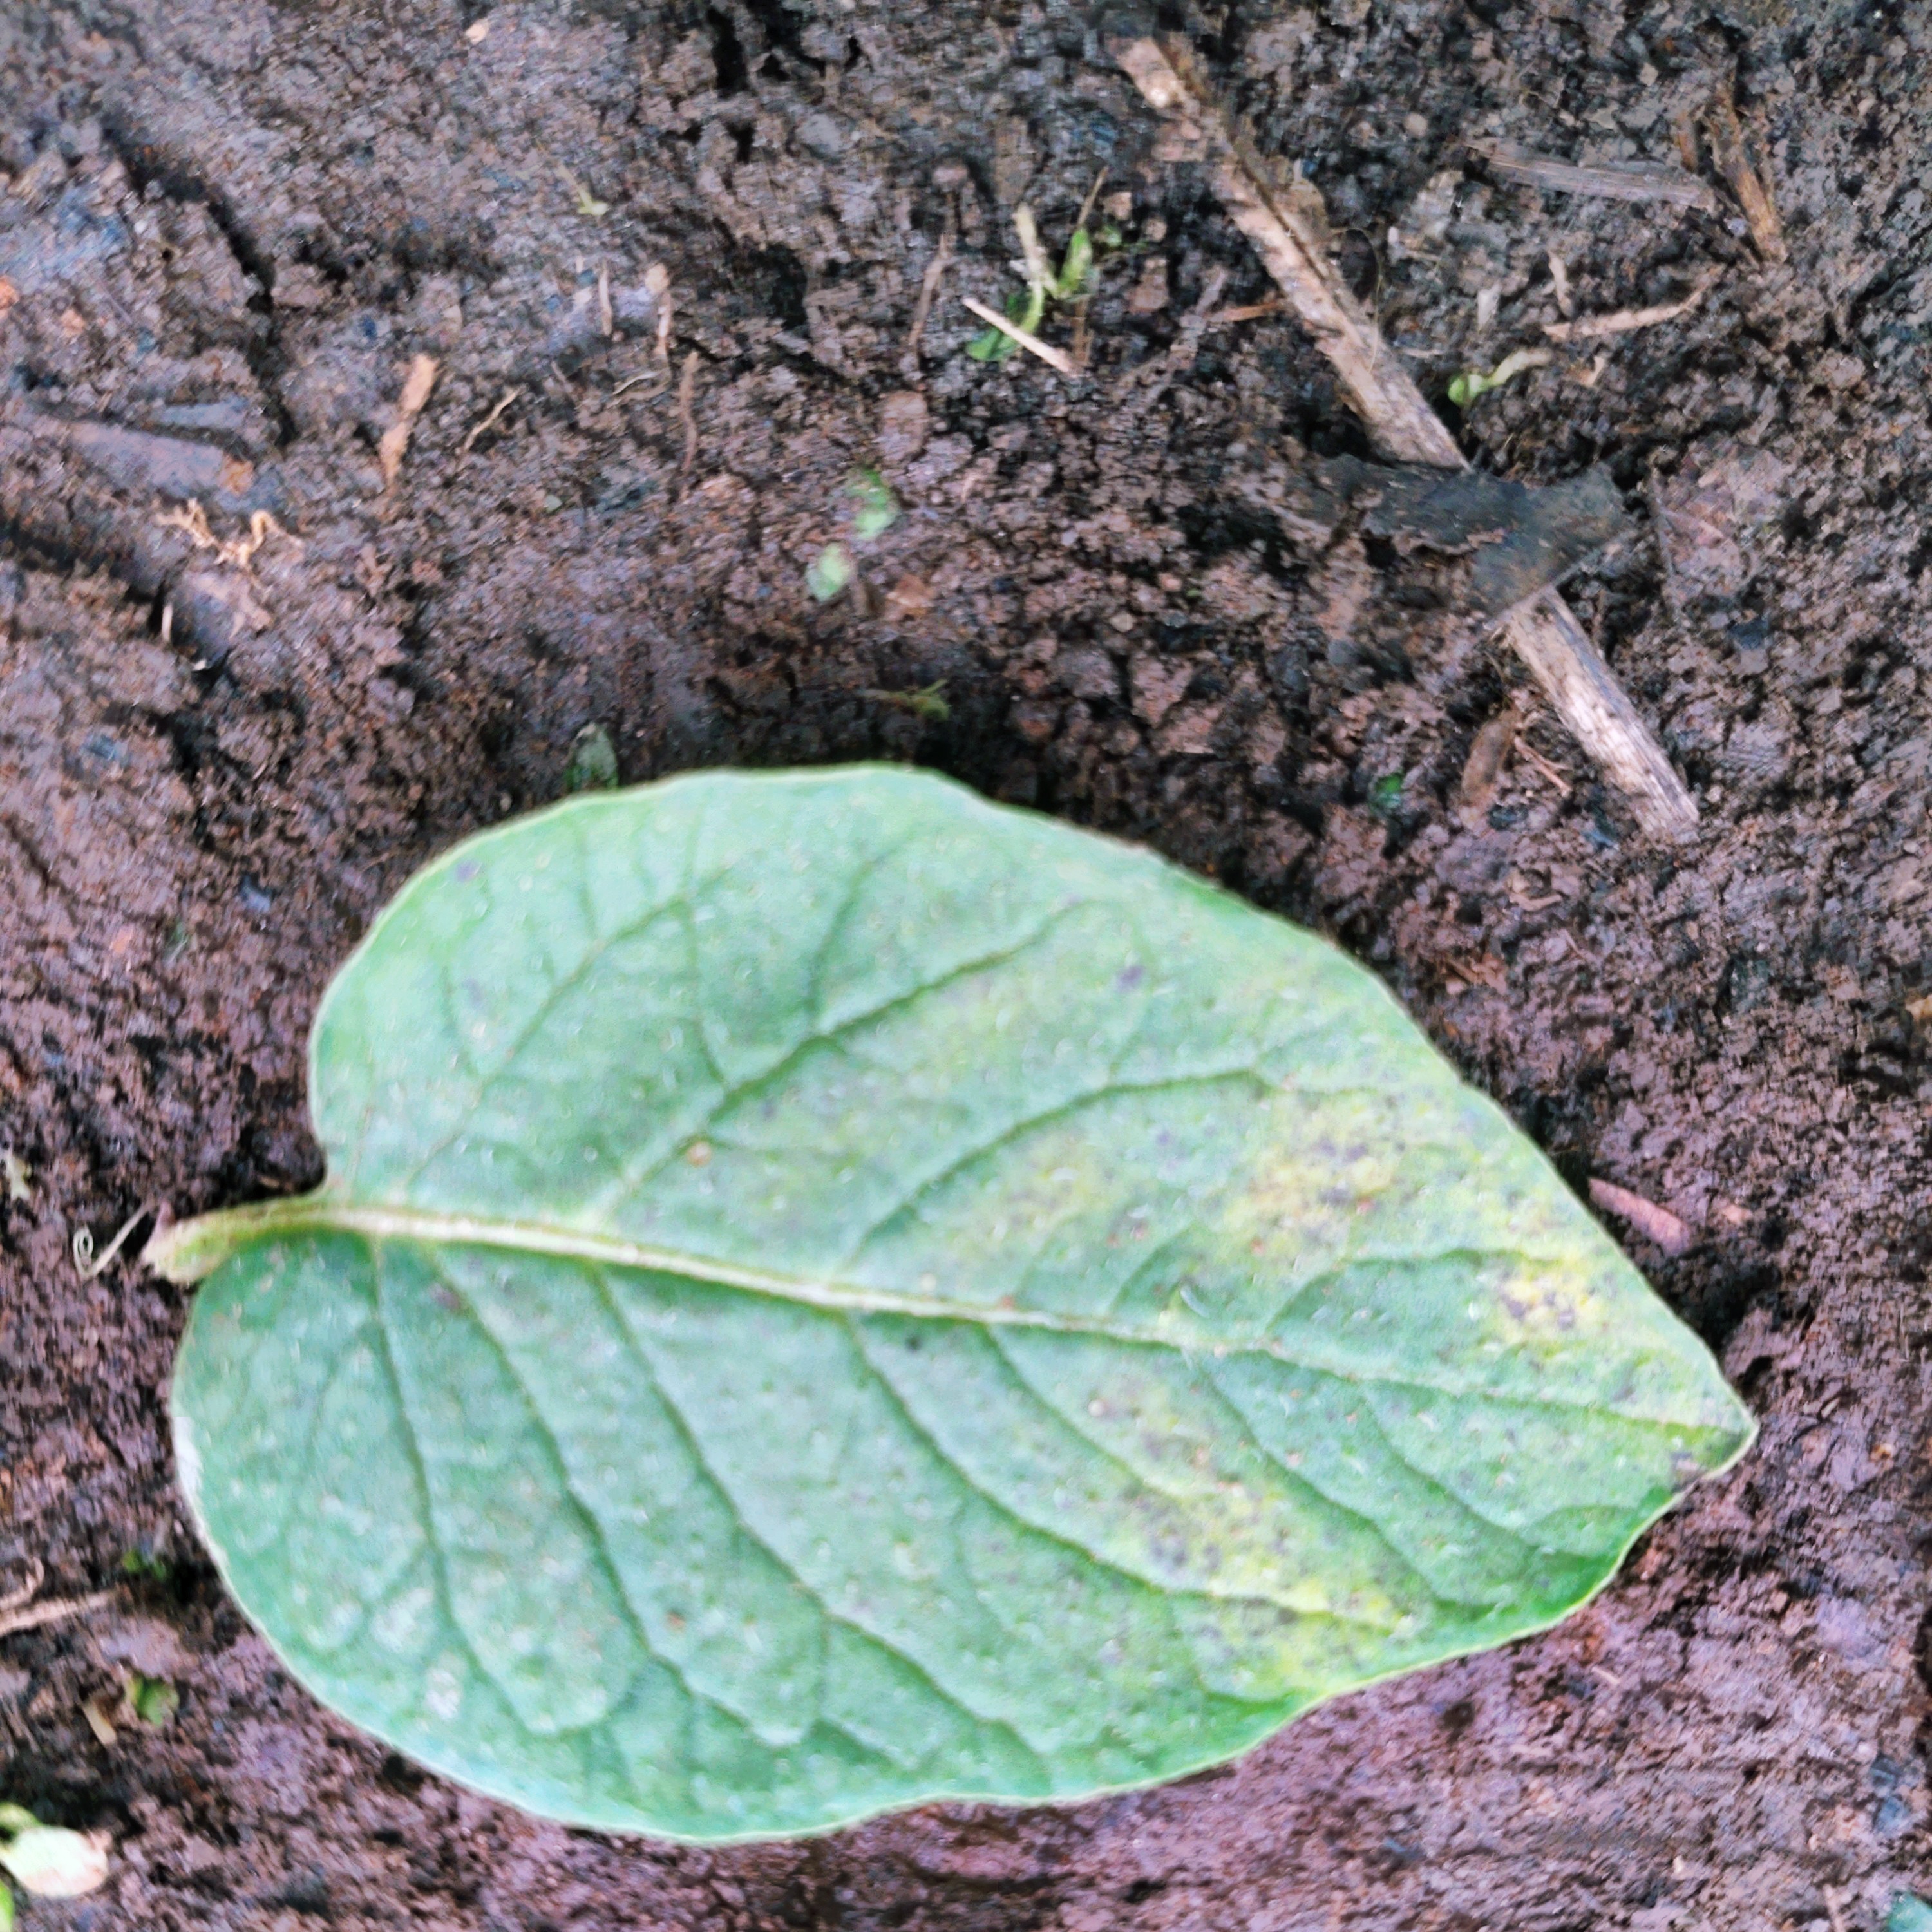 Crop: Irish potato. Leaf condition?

late blight
